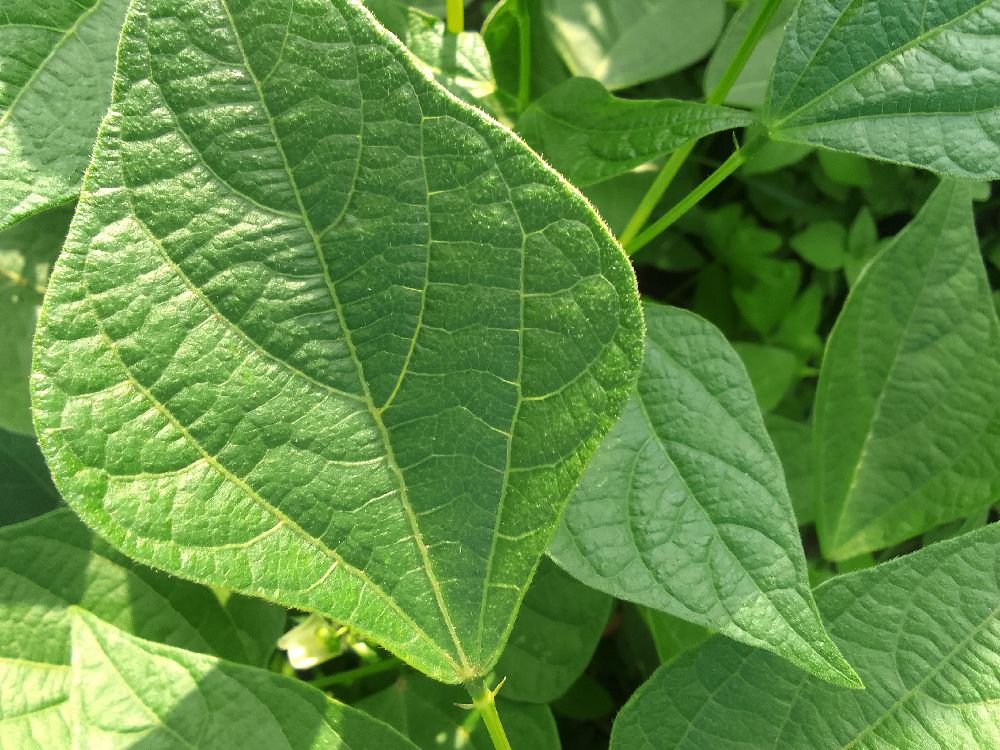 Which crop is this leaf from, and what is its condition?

common bean, healthy
